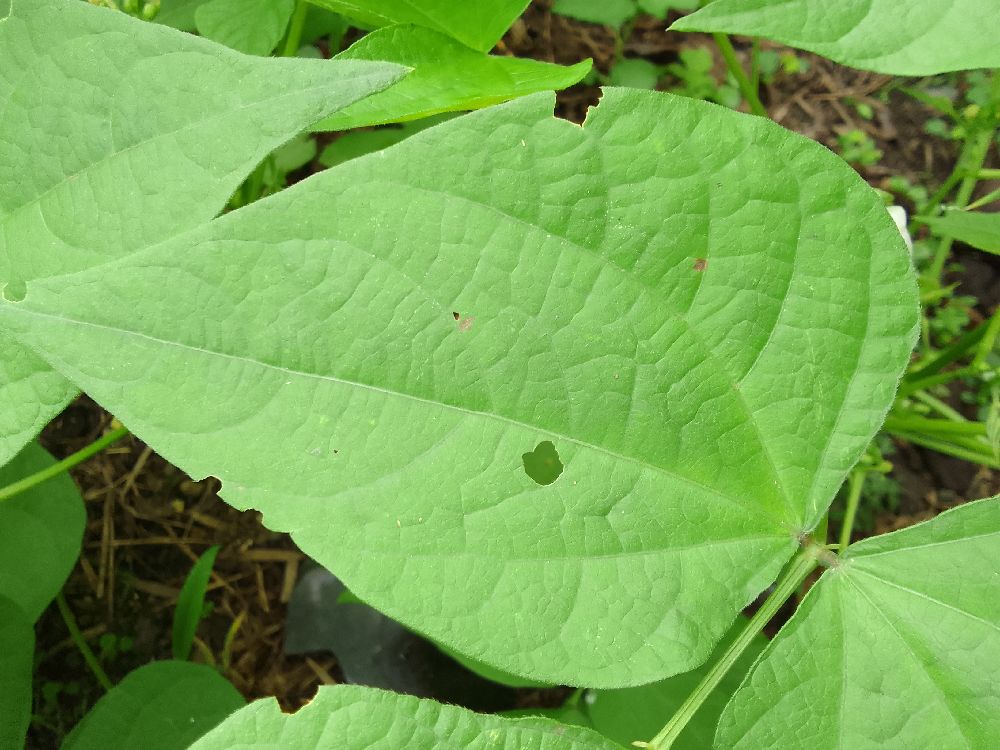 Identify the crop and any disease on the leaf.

common bean, healthy
